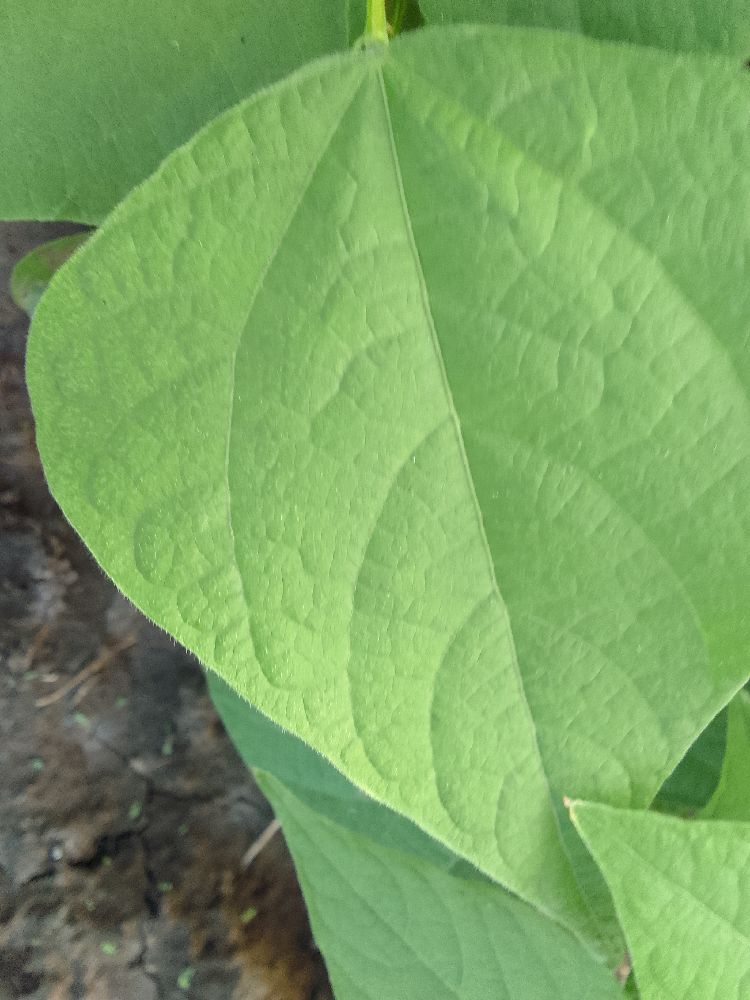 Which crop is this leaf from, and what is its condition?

common bean, healthy
